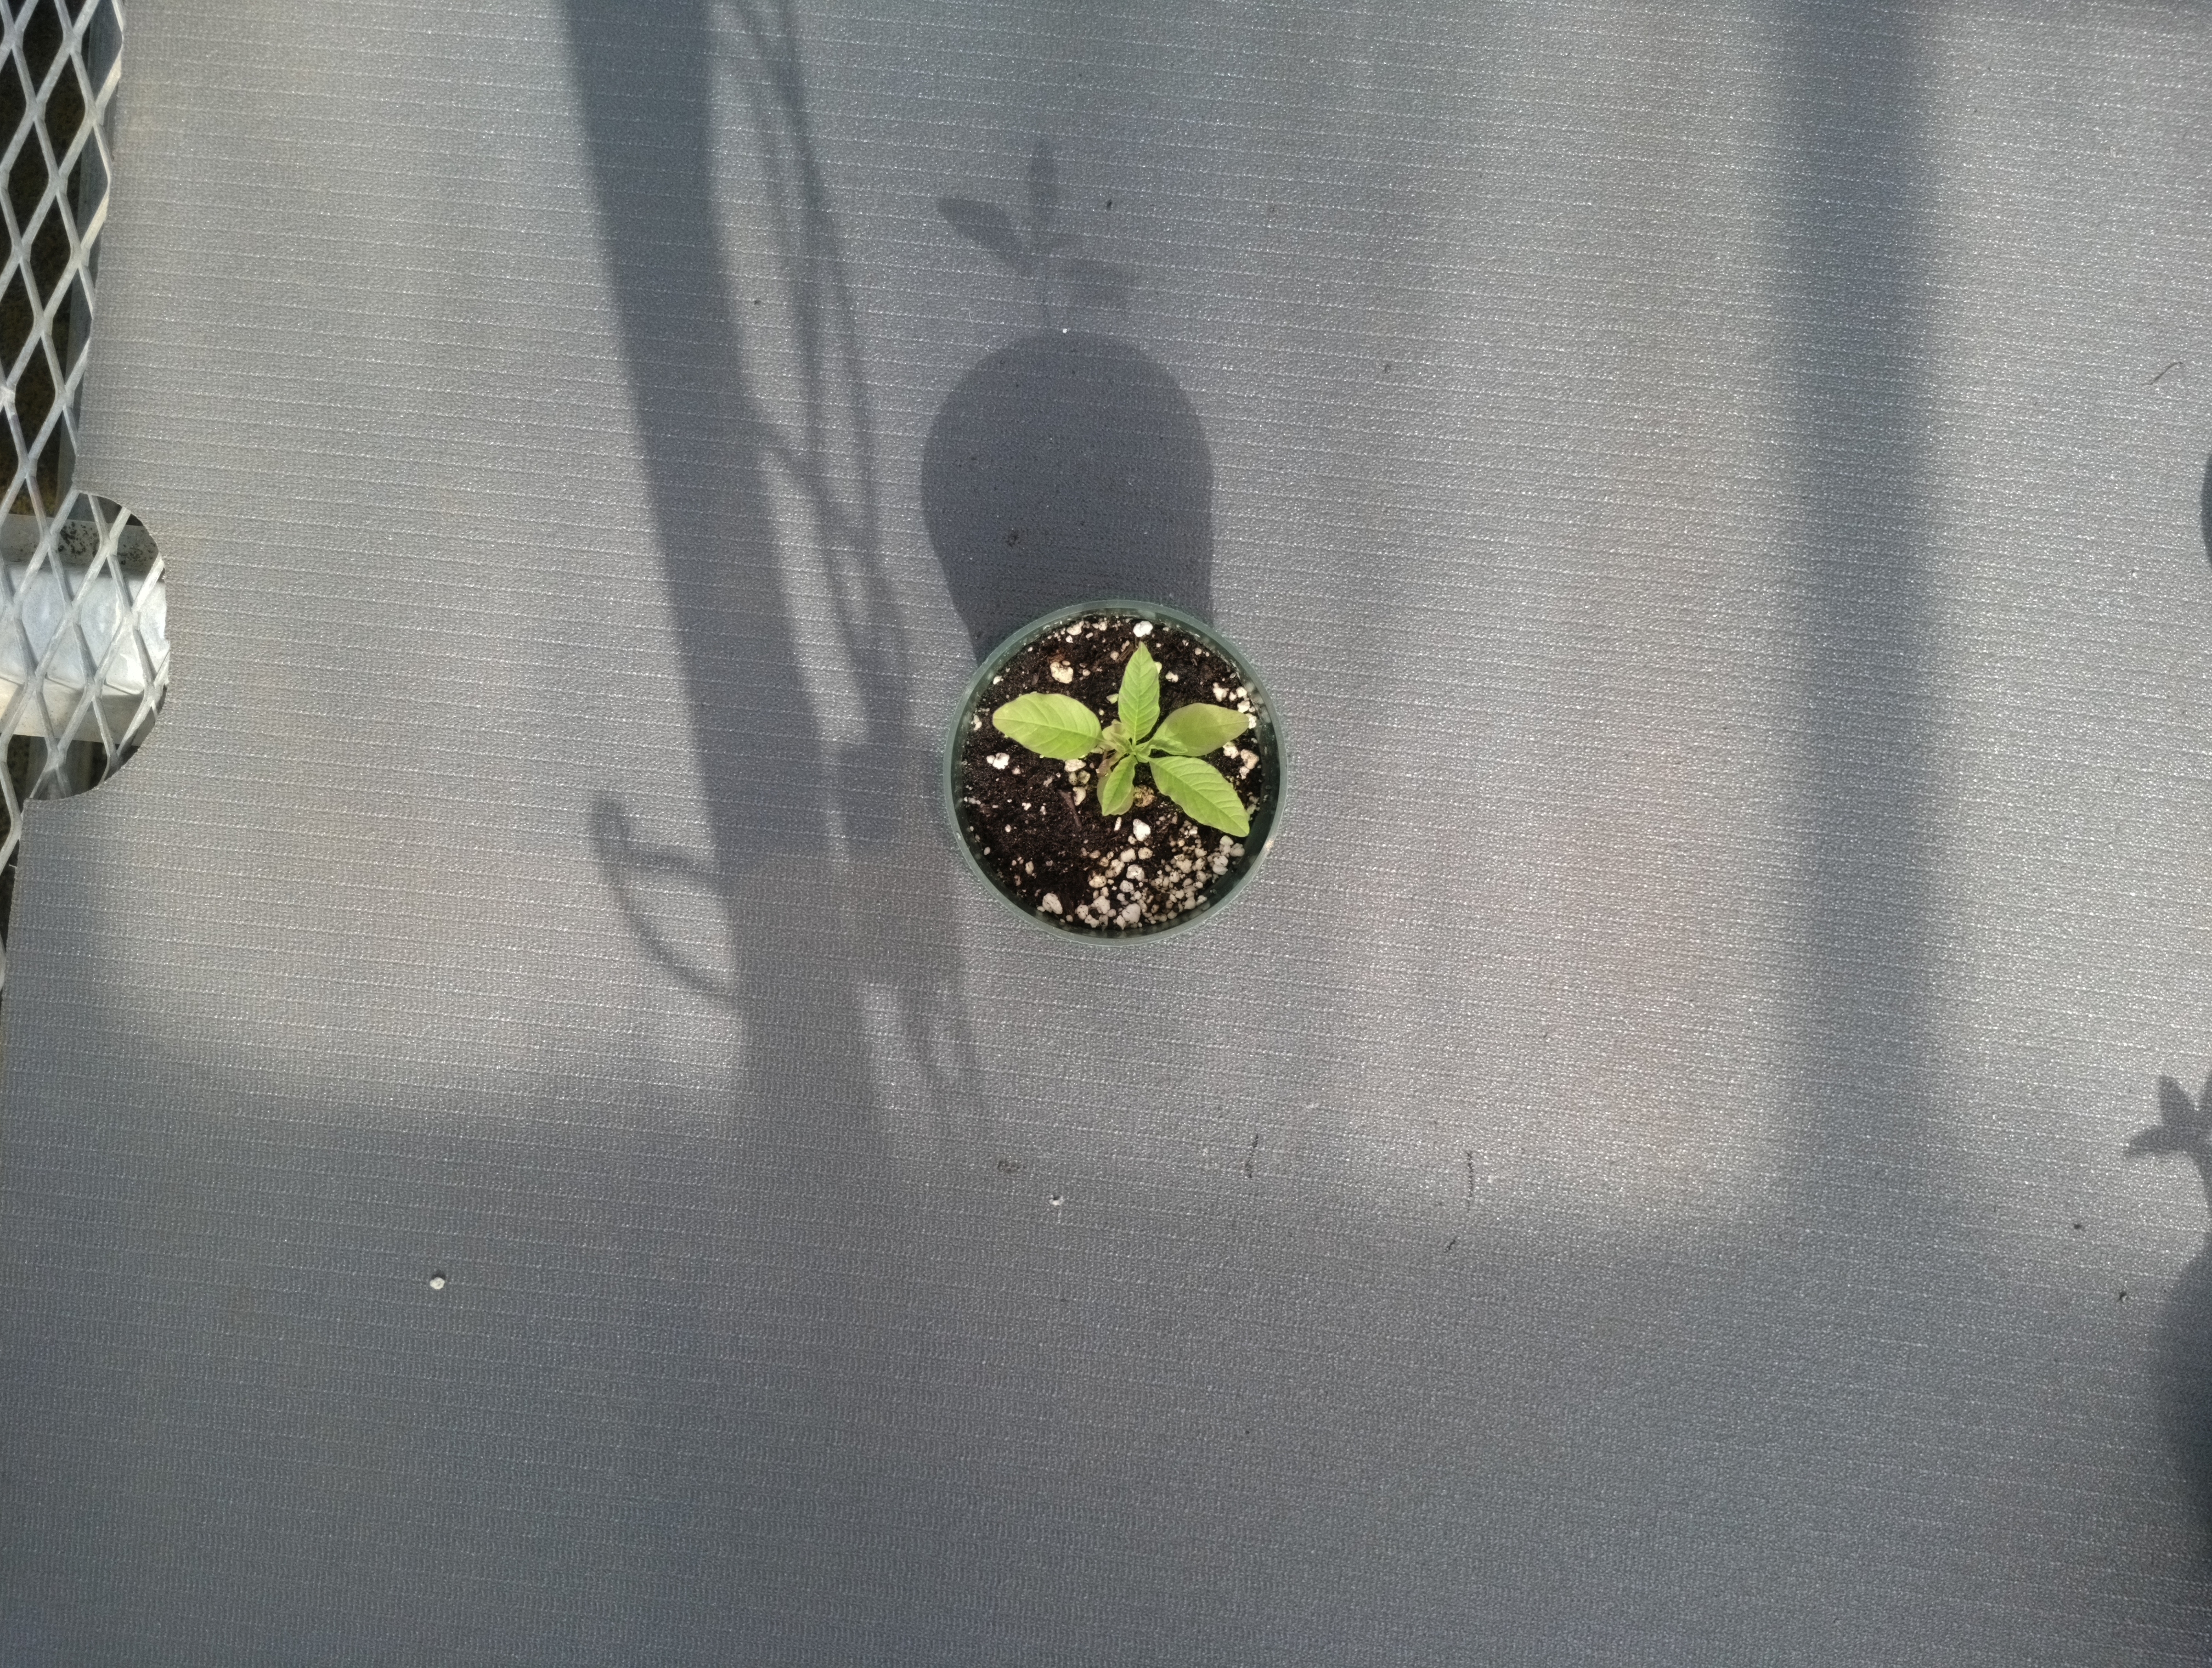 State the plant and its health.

waterhemp, healthy untreated
